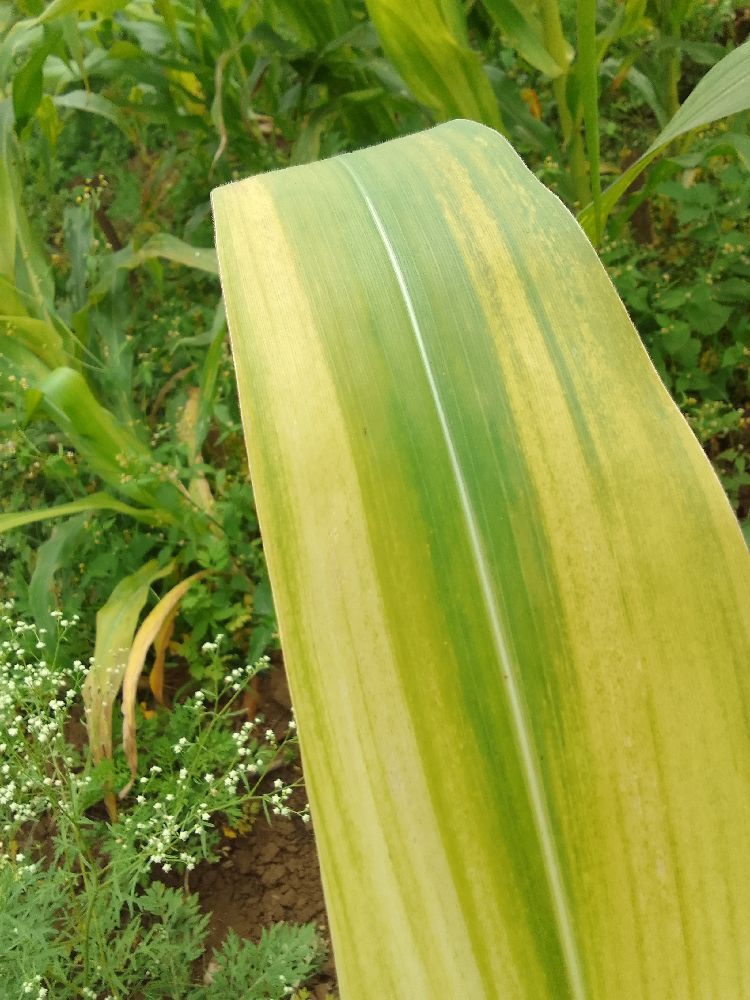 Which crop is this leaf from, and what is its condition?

maize, maize lethal necrosis
